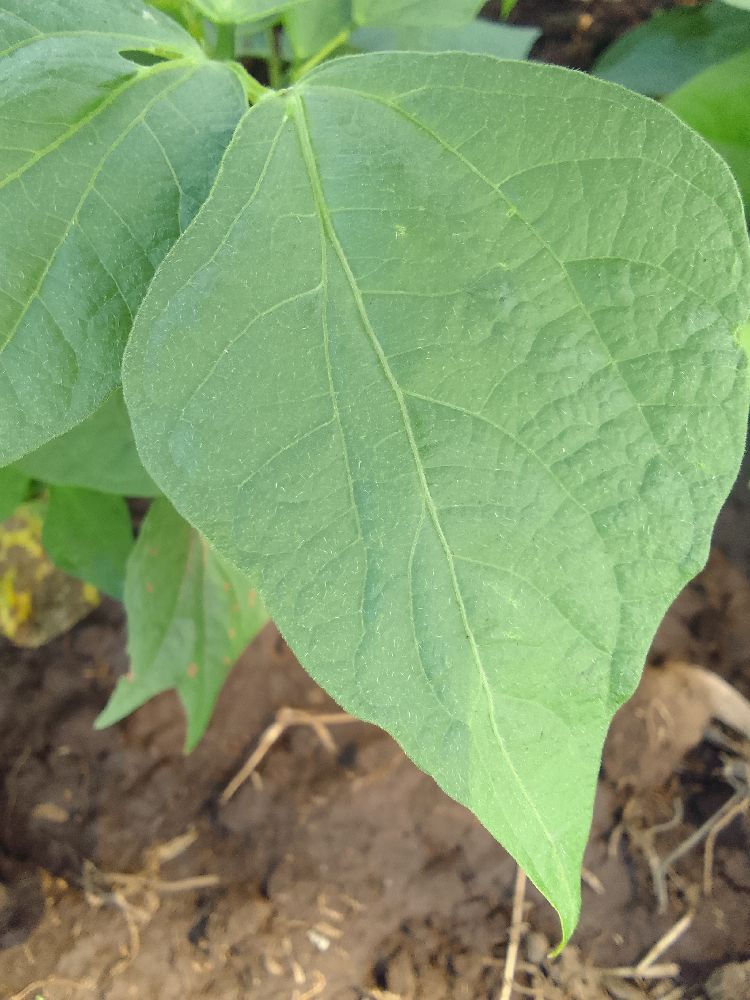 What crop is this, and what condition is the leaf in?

common bean, healthy
